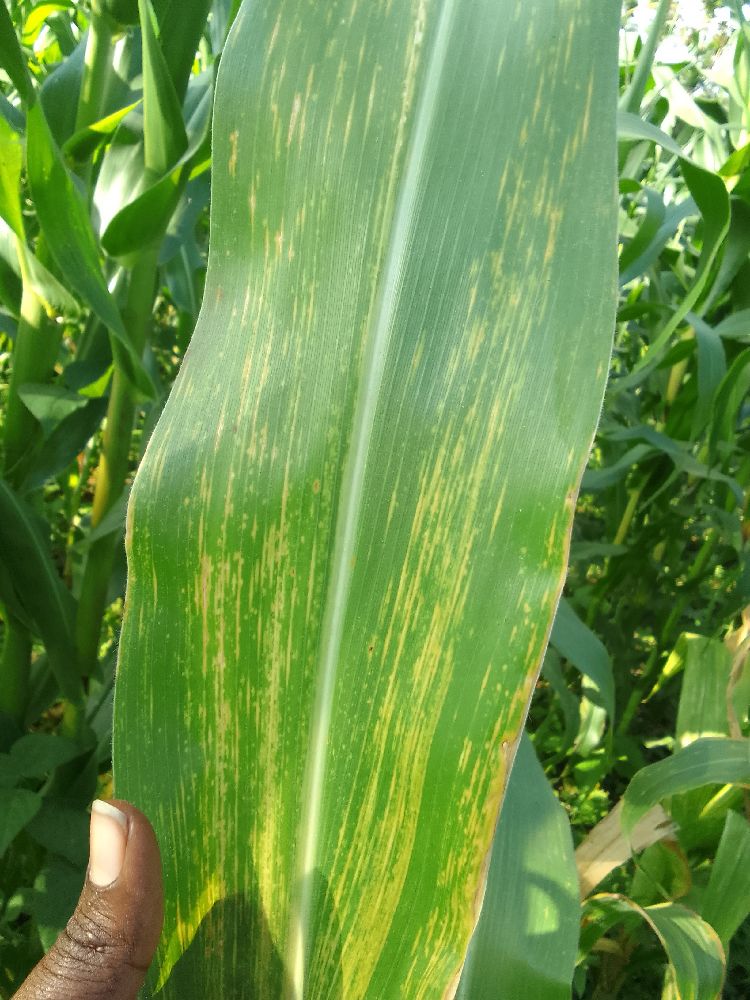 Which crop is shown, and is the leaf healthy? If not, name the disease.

maize, maize lethal necrosis
